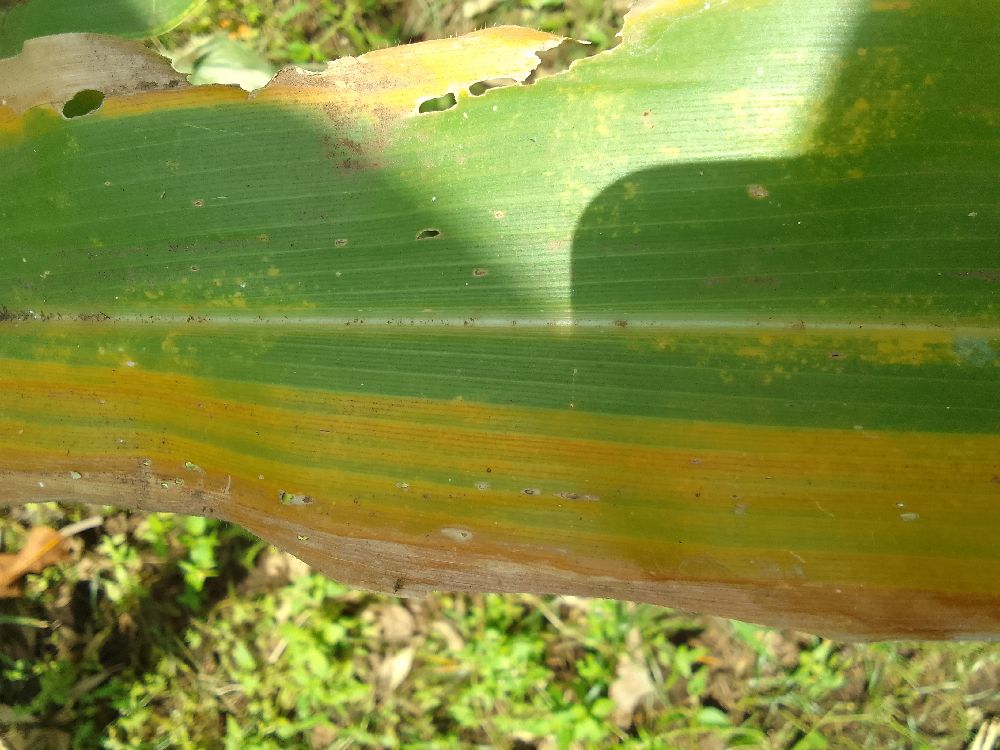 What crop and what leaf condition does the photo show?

maize, maize lethal necrosis
